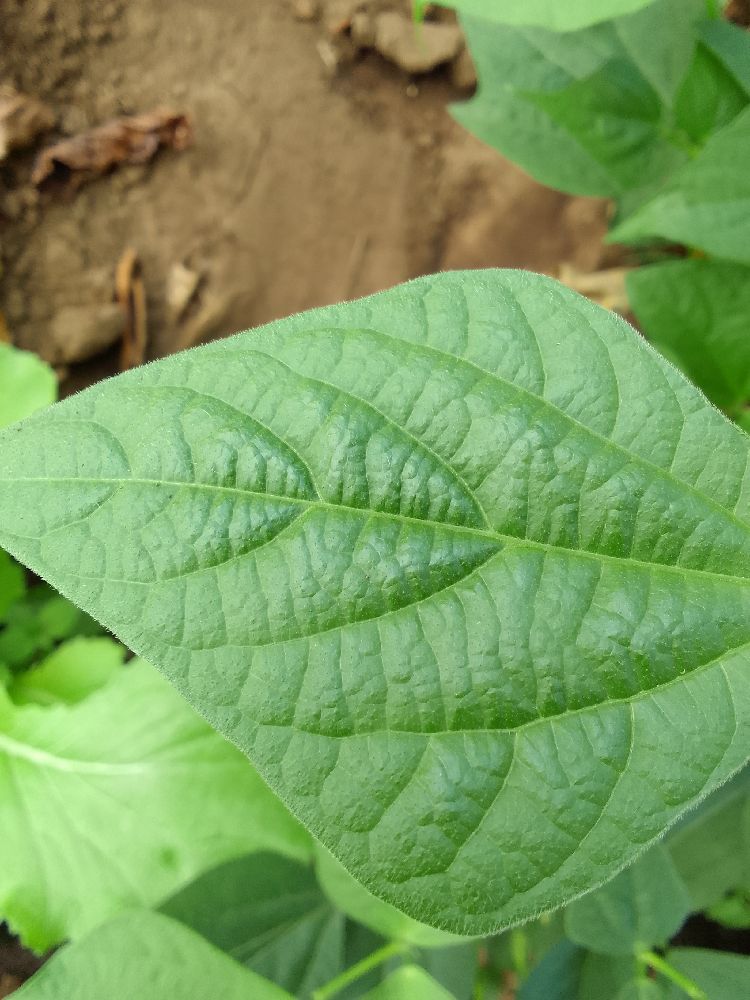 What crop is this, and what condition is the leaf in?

common bean, healthy
